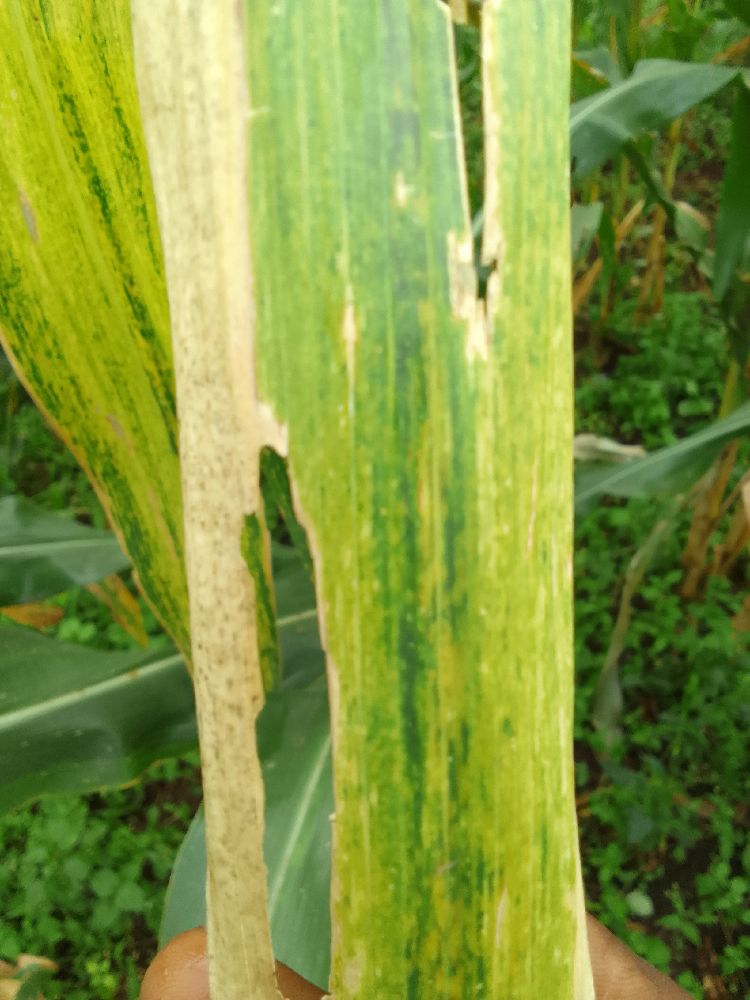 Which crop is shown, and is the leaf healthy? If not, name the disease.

maize, maize lethal necrosis
